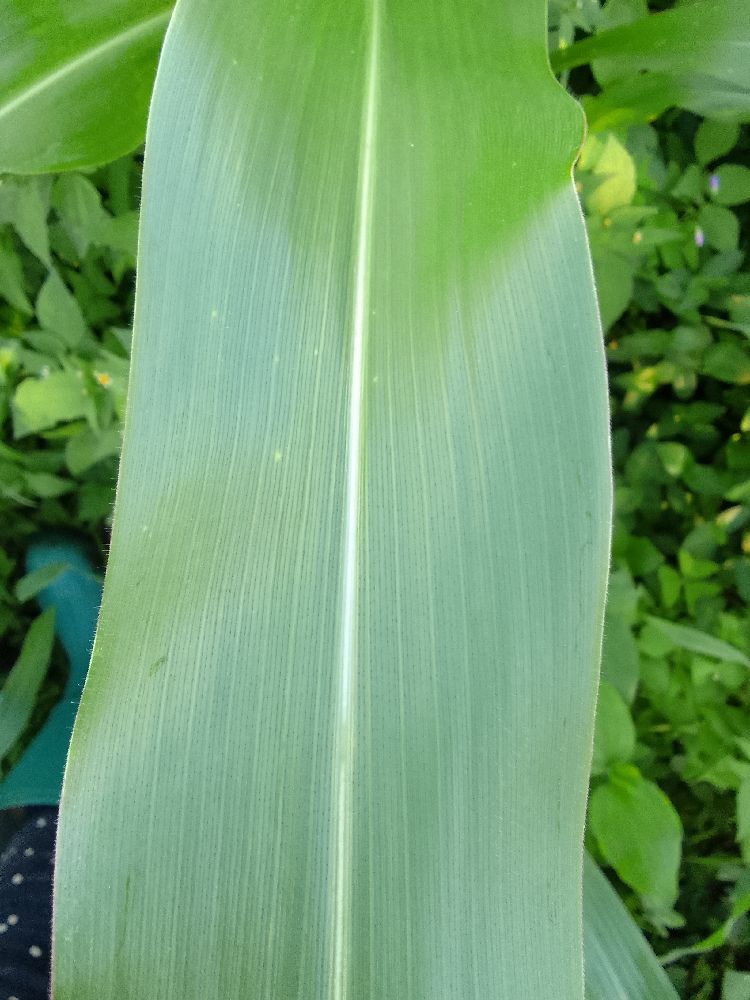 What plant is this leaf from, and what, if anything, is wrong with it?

maize, healthy
